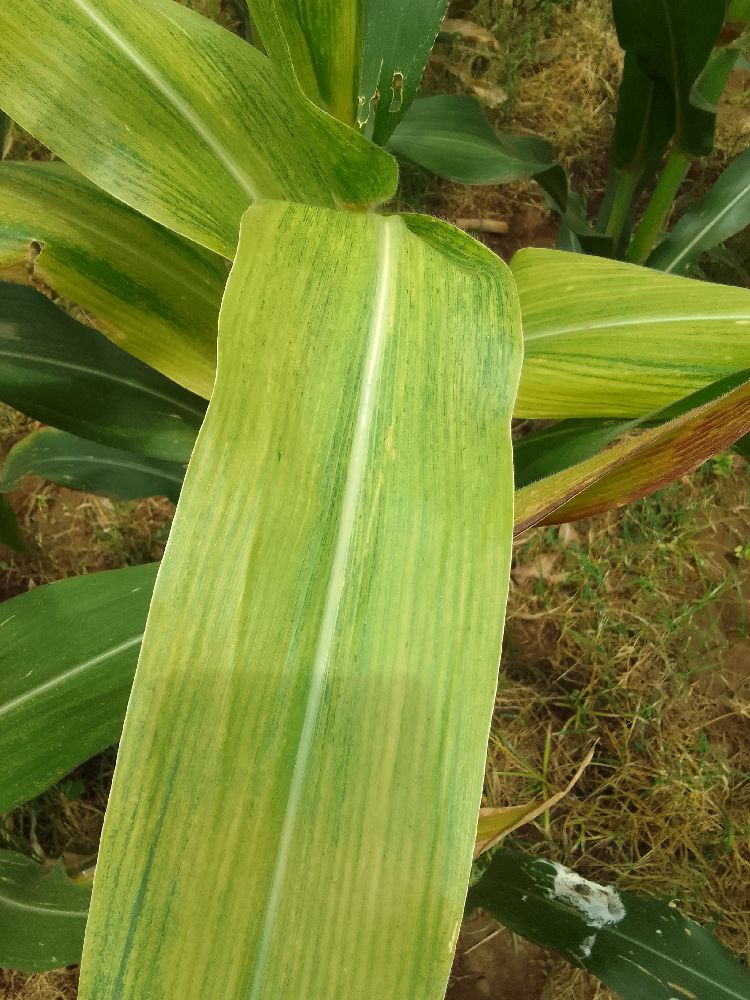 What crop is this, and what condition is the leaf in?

maize, maize lethal necrosis
